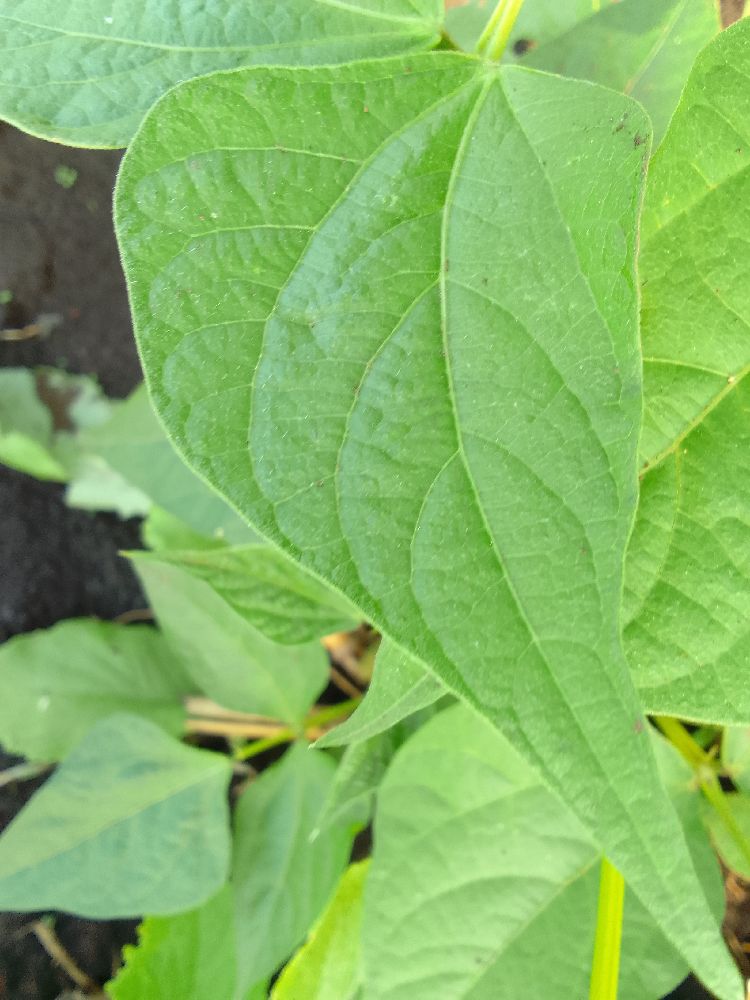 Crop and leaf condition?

common bean, healthy
